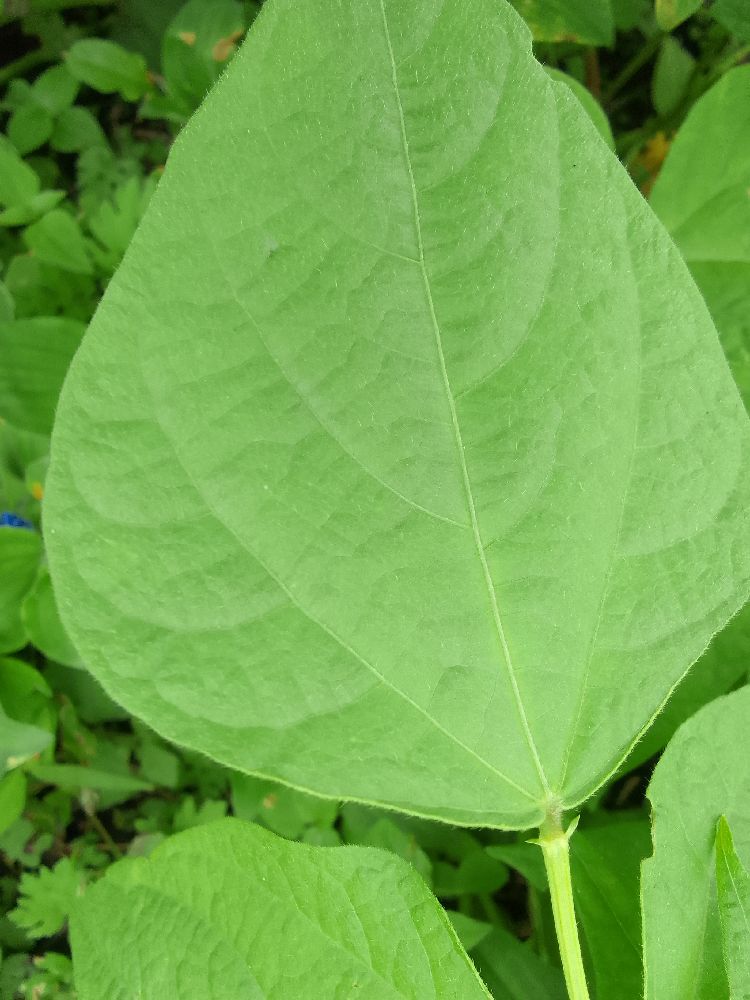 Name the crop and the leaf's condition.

common bean, healthy
